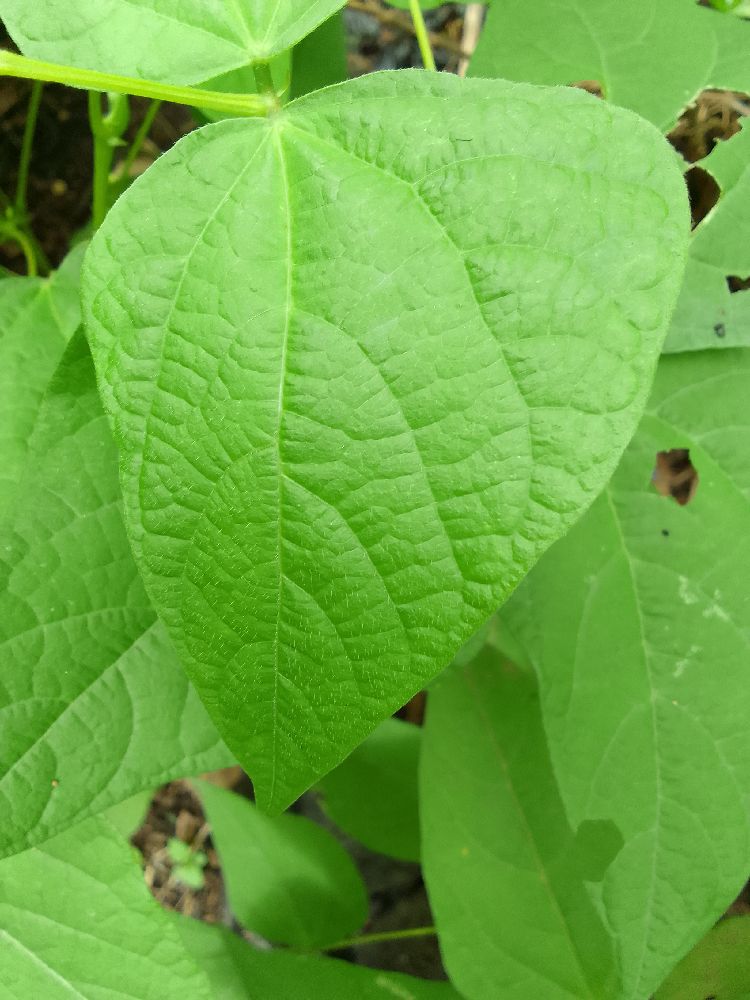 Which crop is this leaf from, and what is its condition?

common bean, healthy
